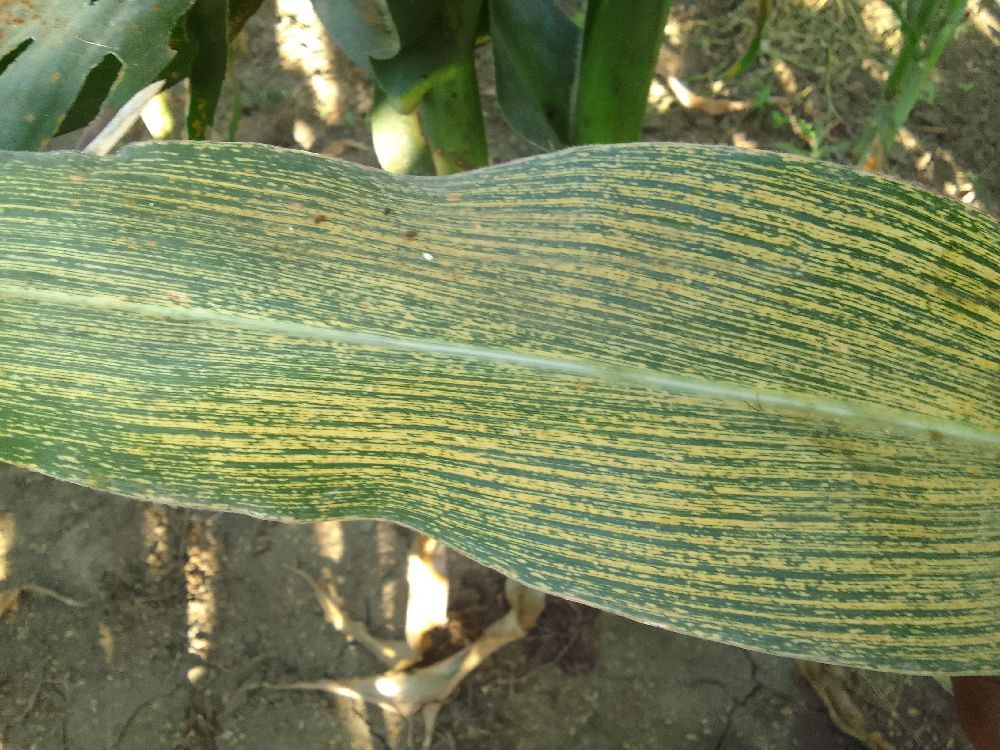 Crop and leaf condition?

maize, maize streak virus
